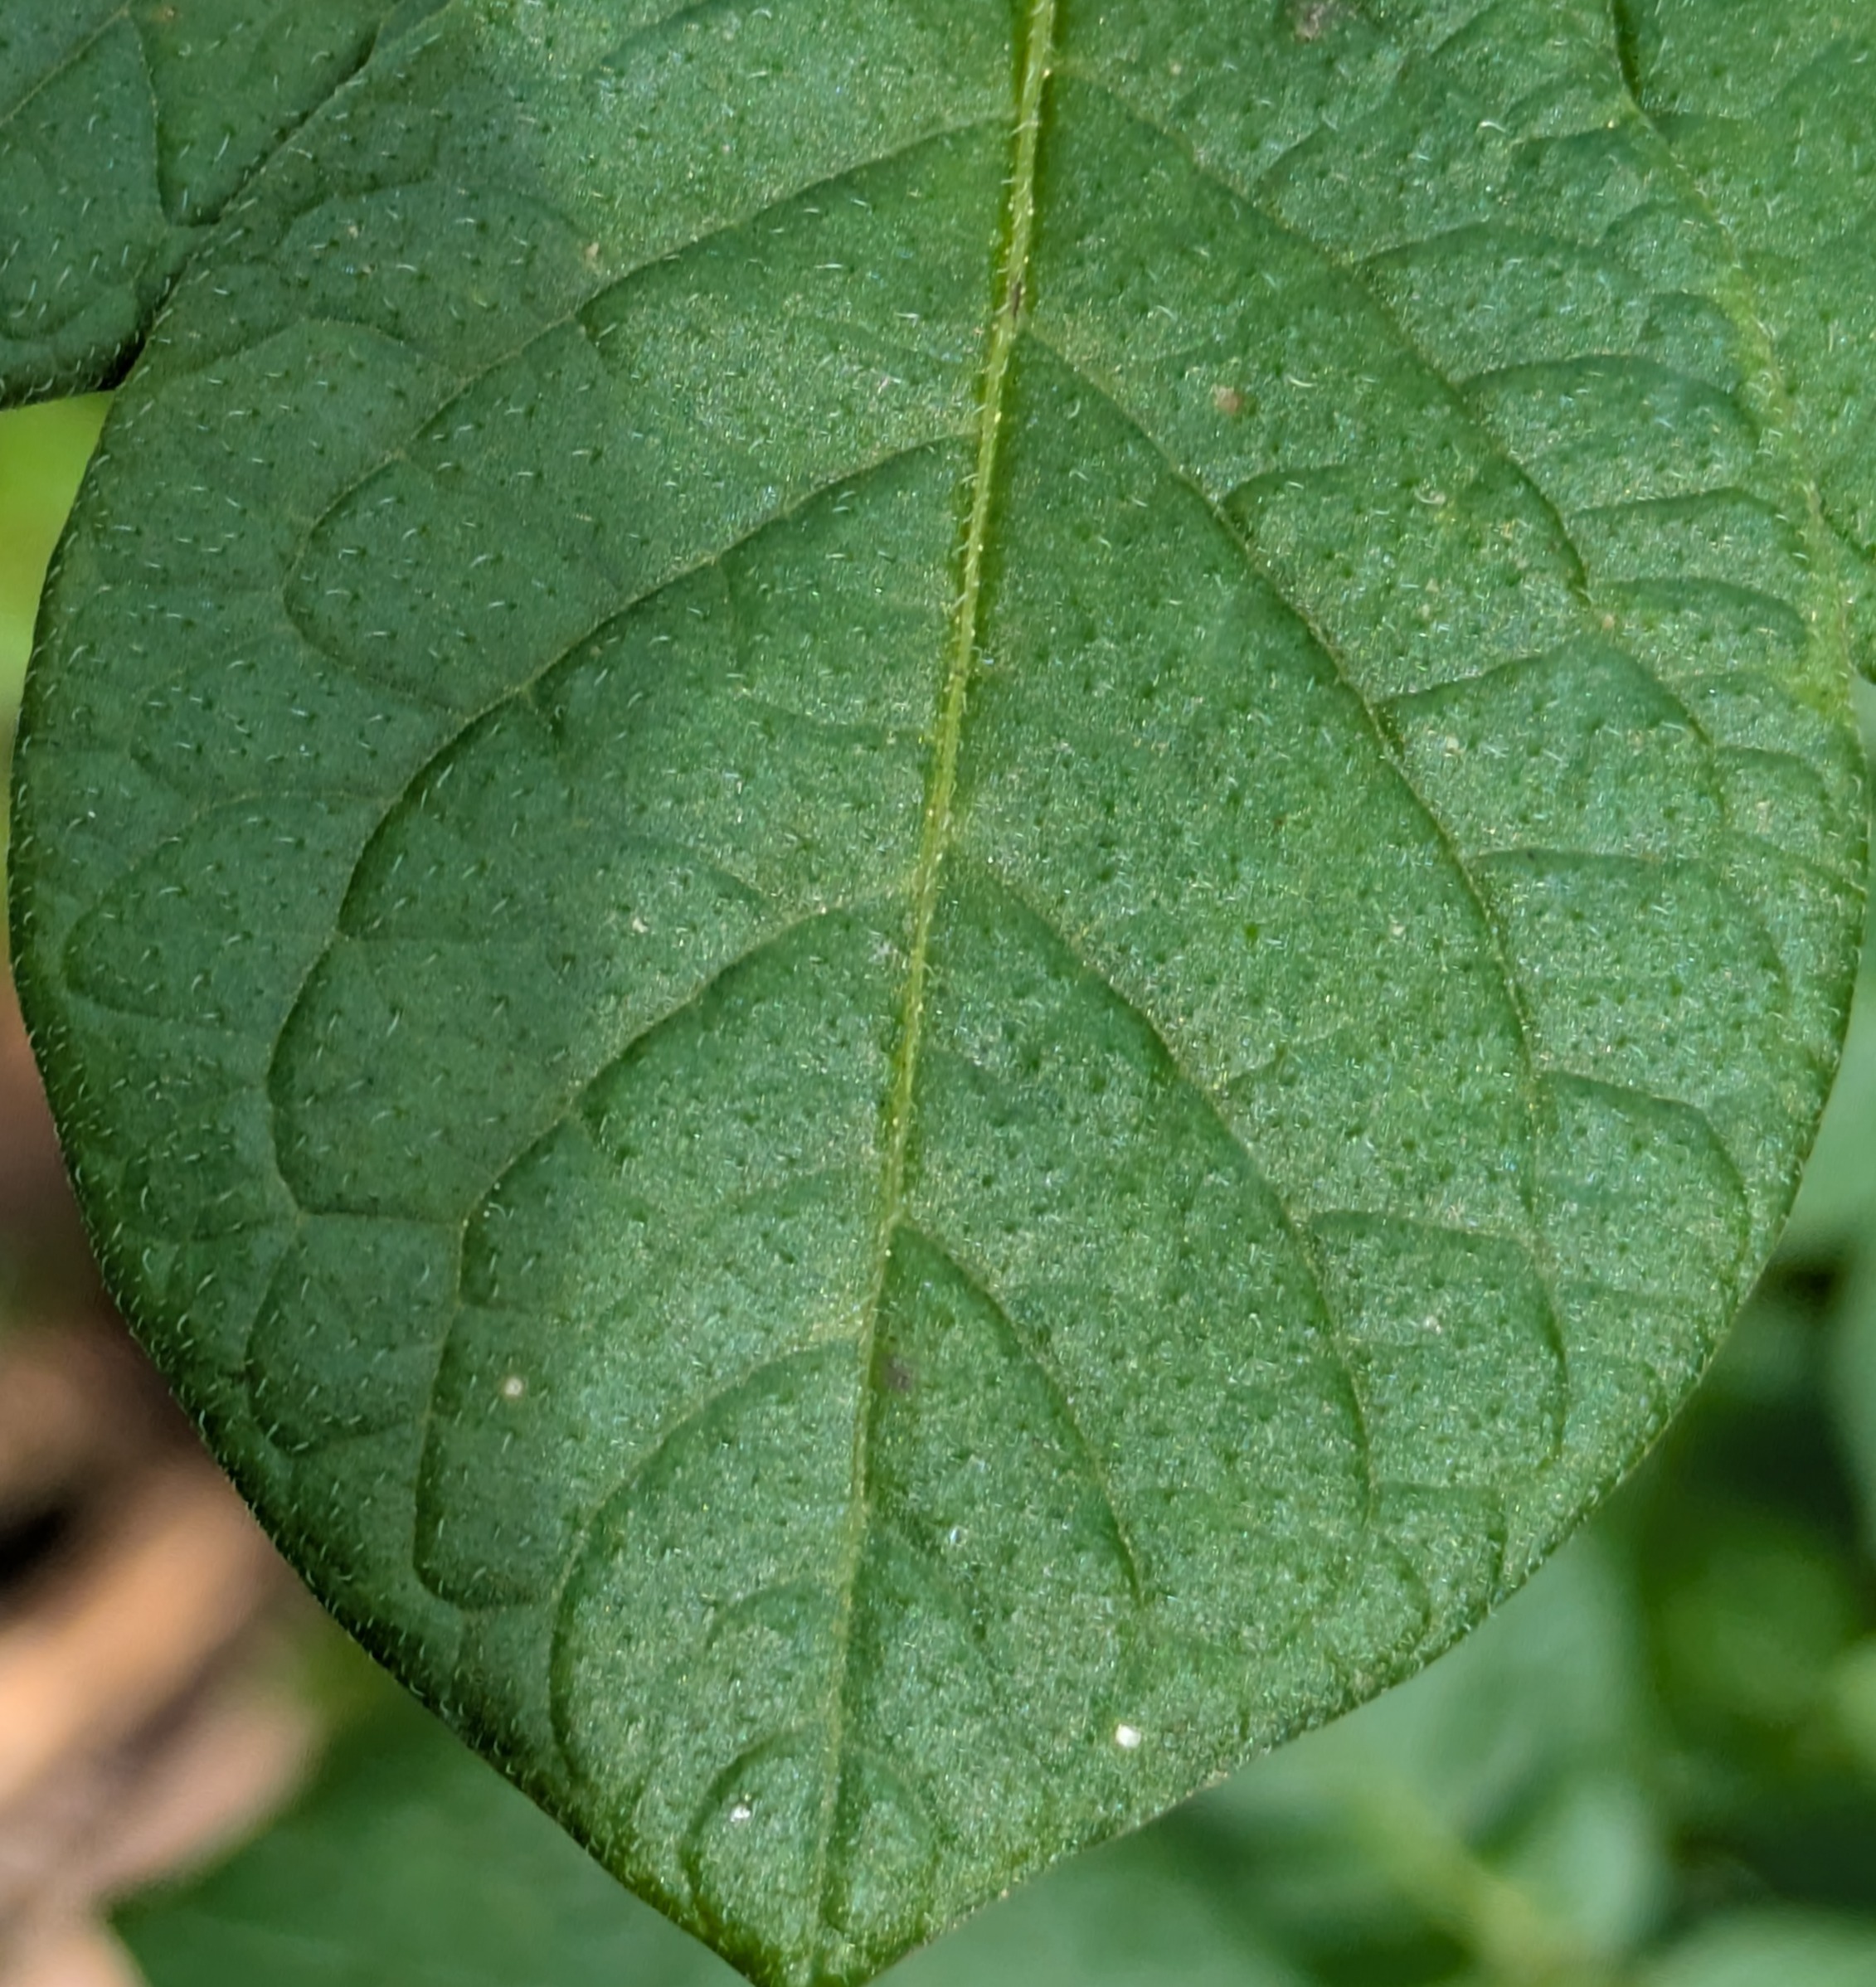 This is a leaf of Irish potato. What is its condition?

healthy
